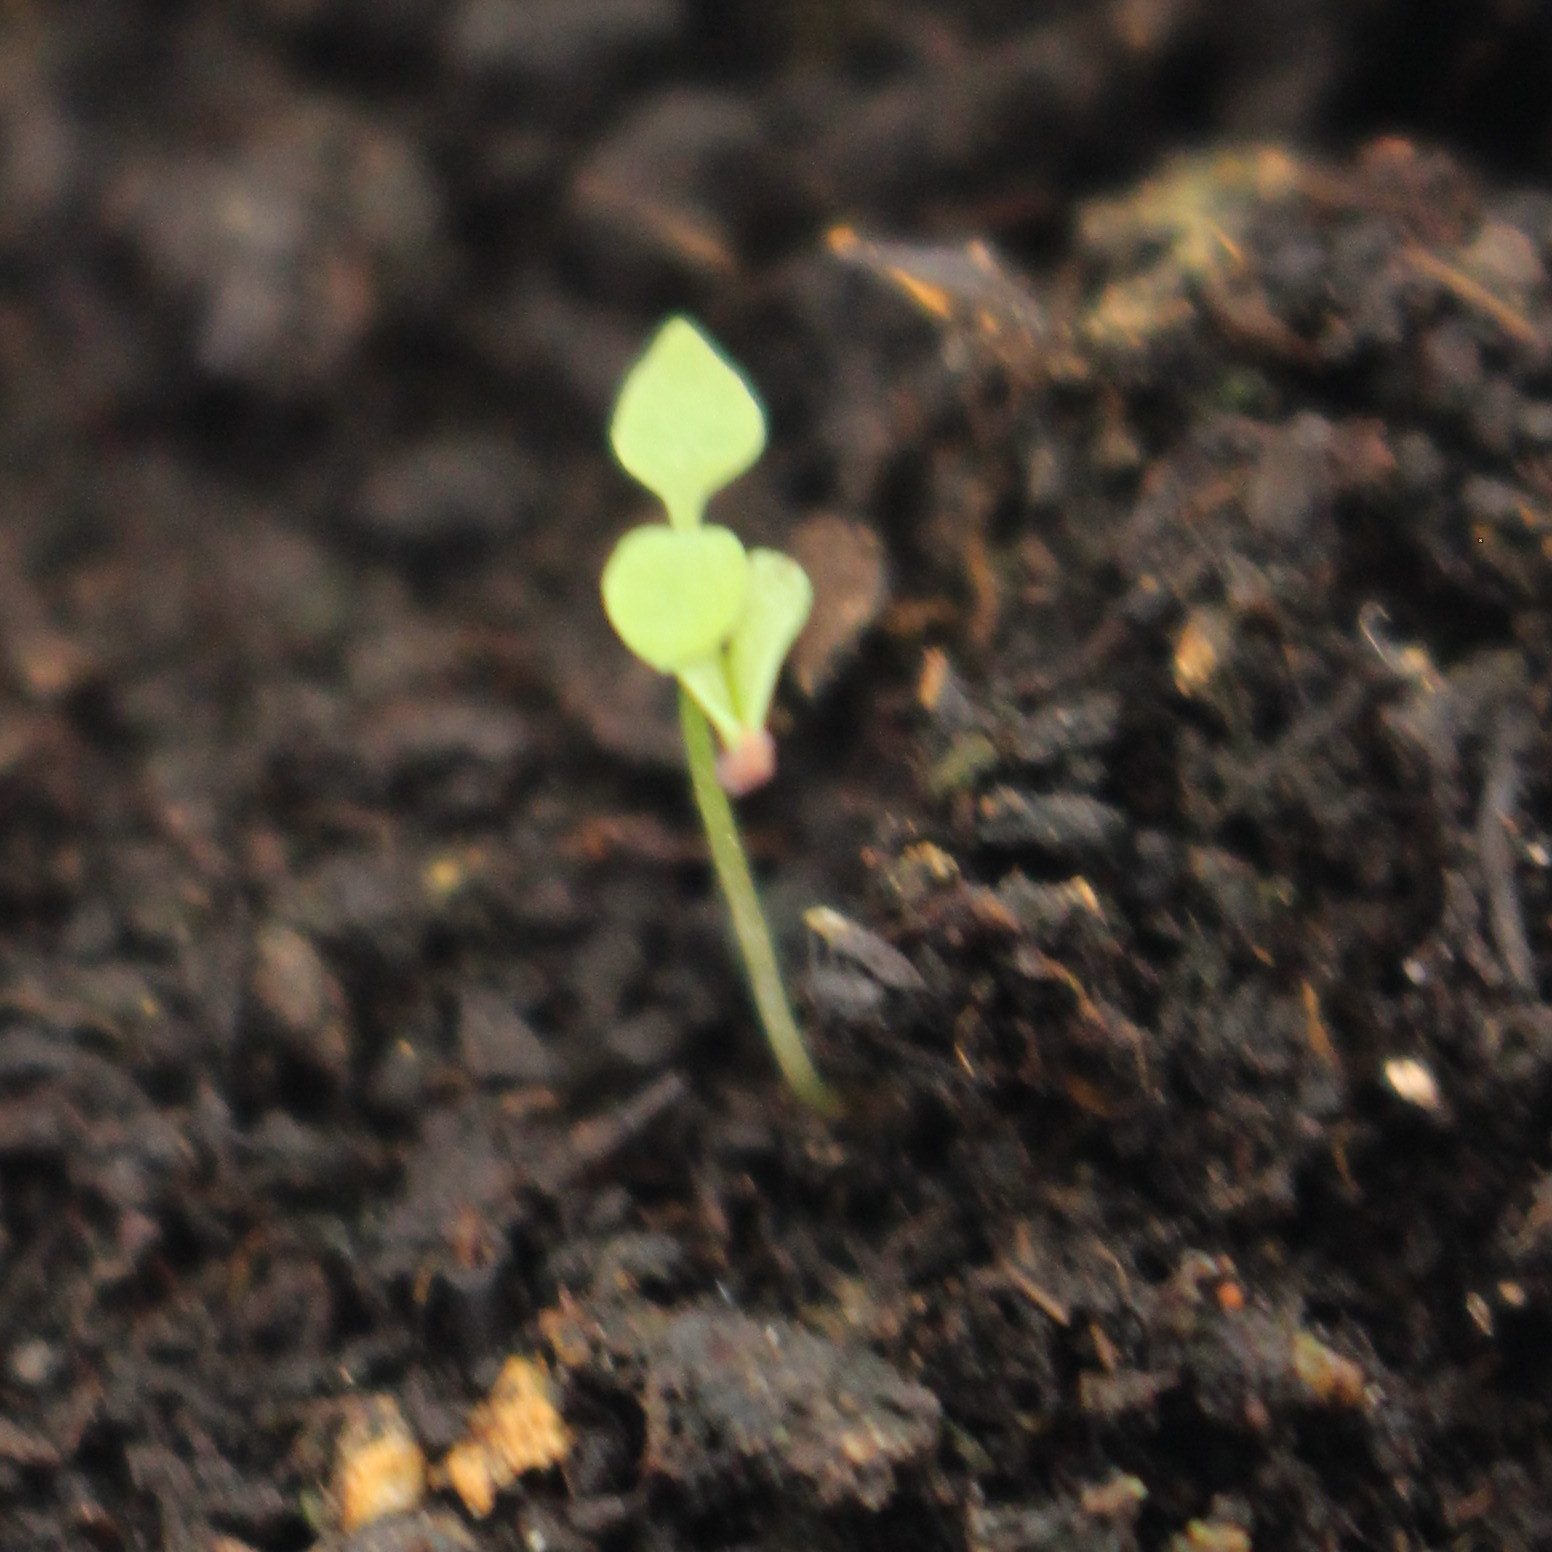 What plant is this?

Papaver rhoeas
